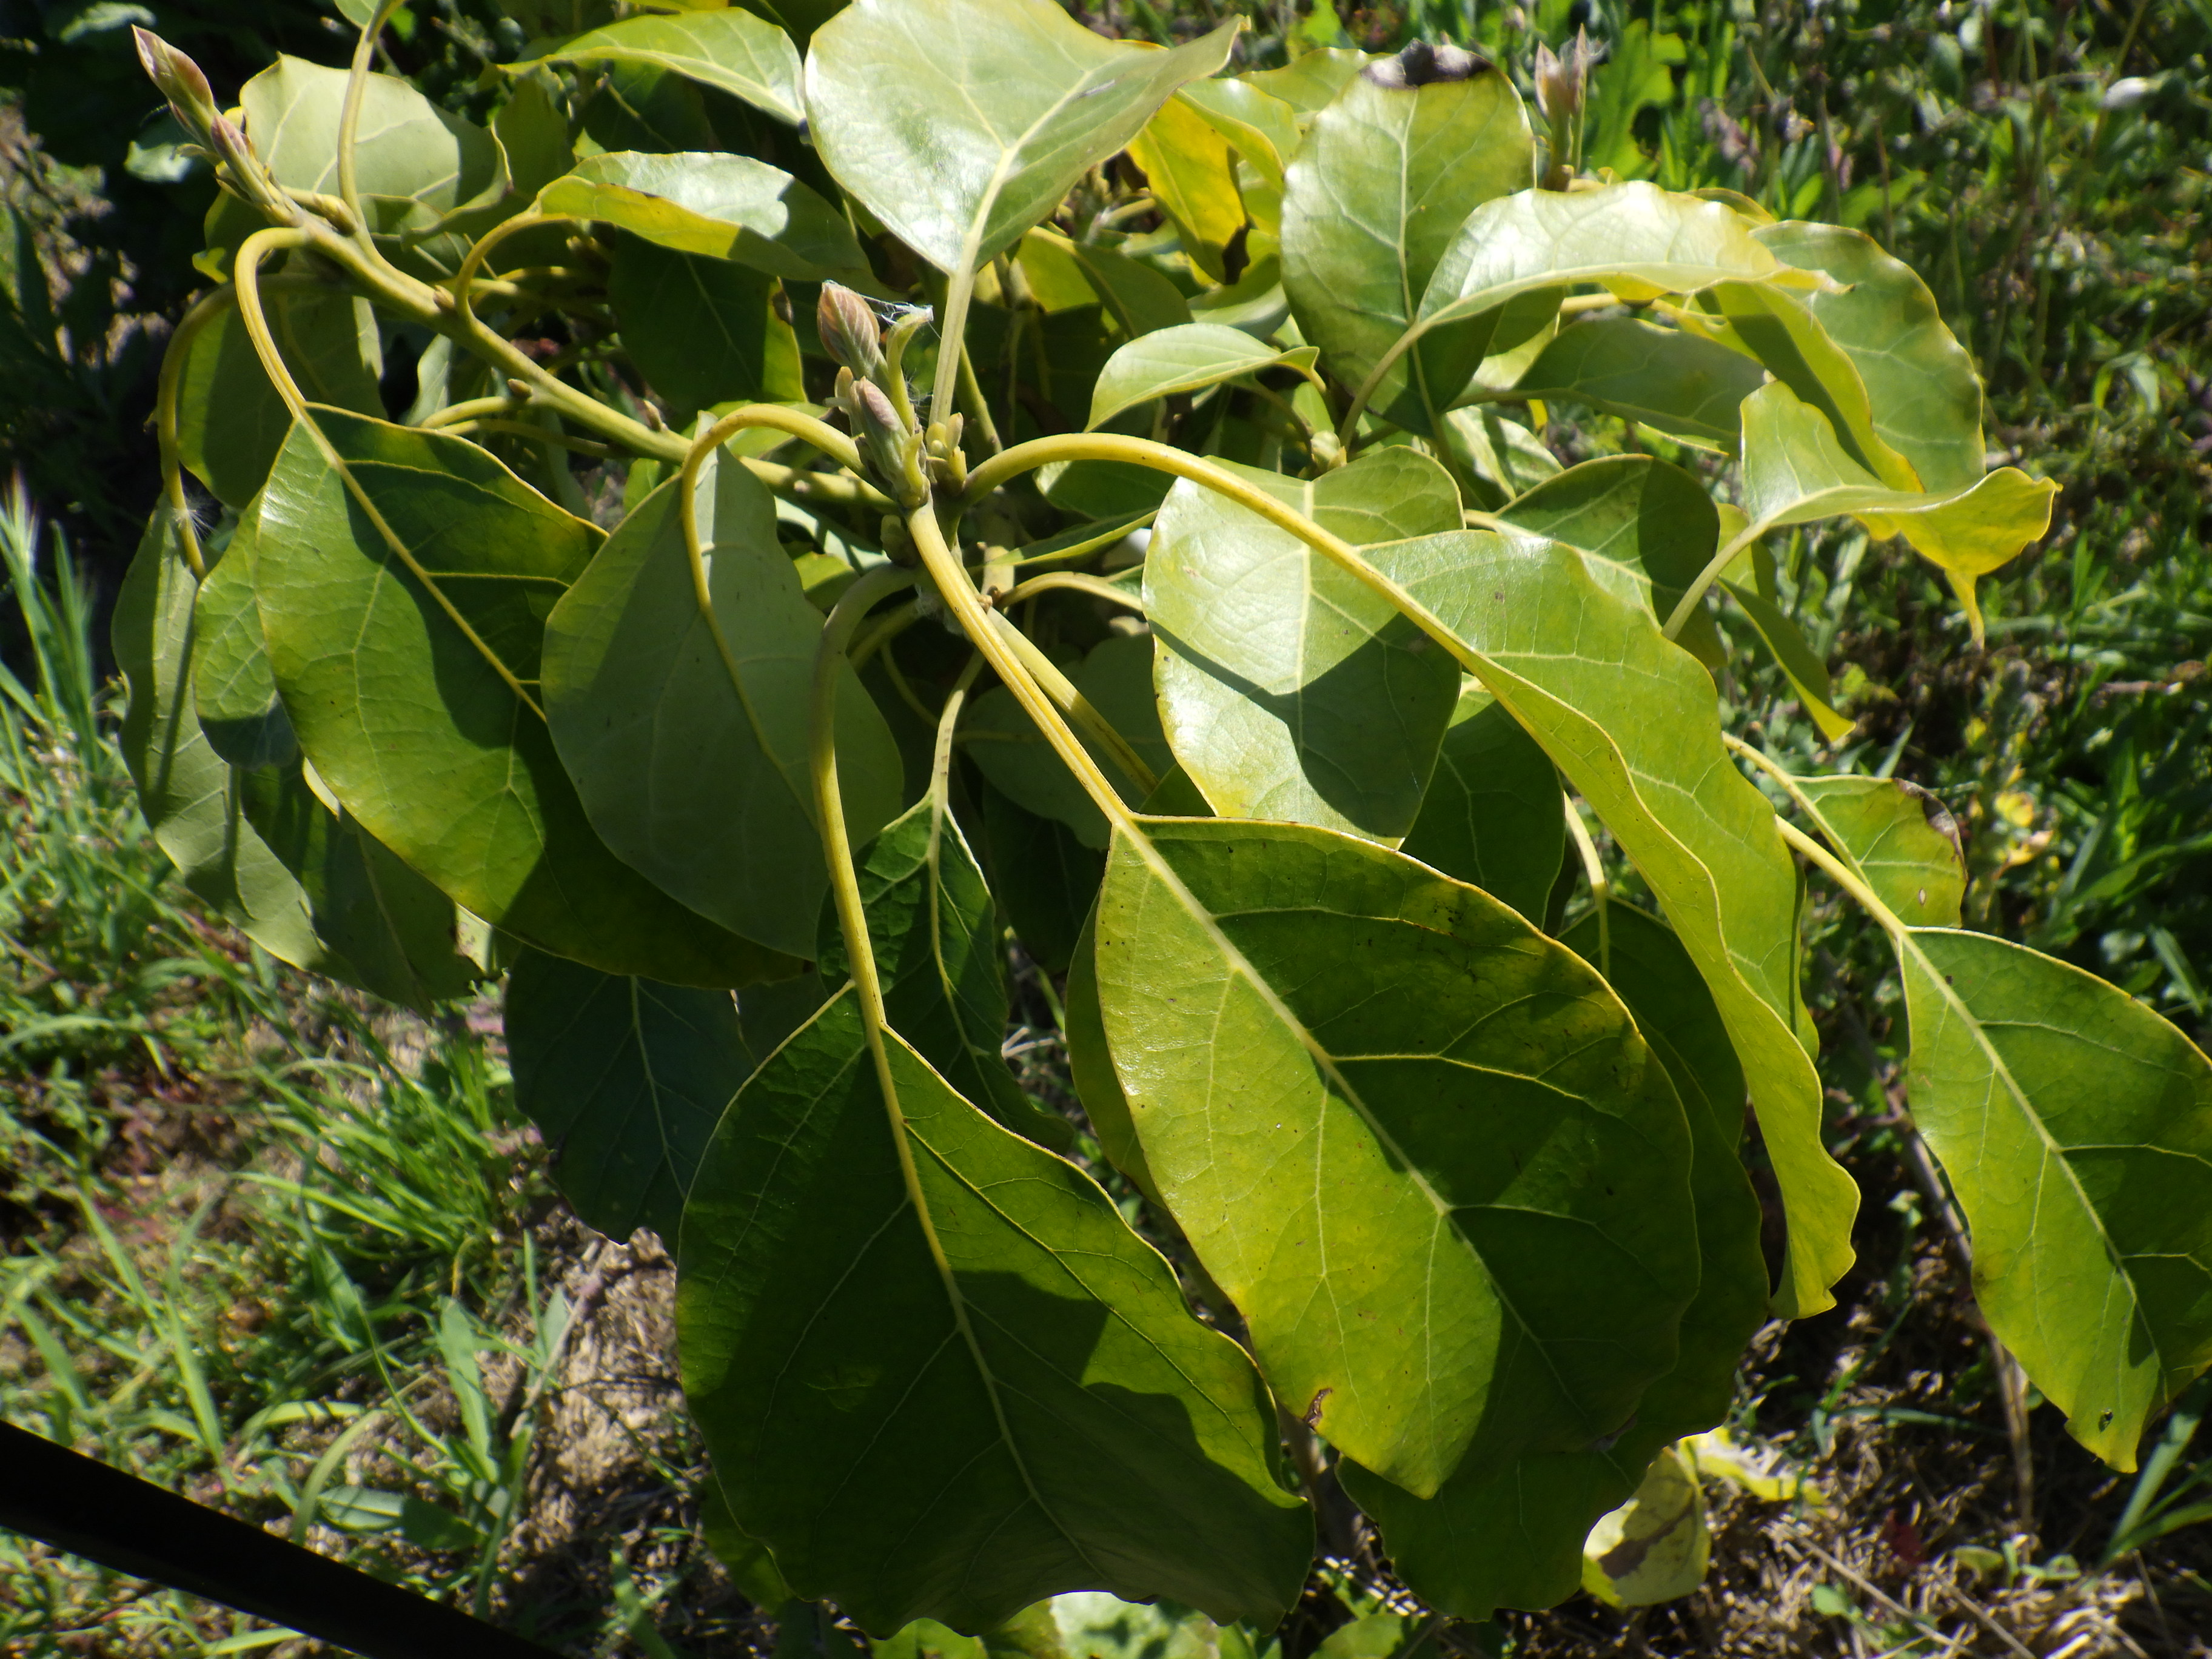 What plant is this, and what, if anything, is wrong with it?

avocado, frost damage
